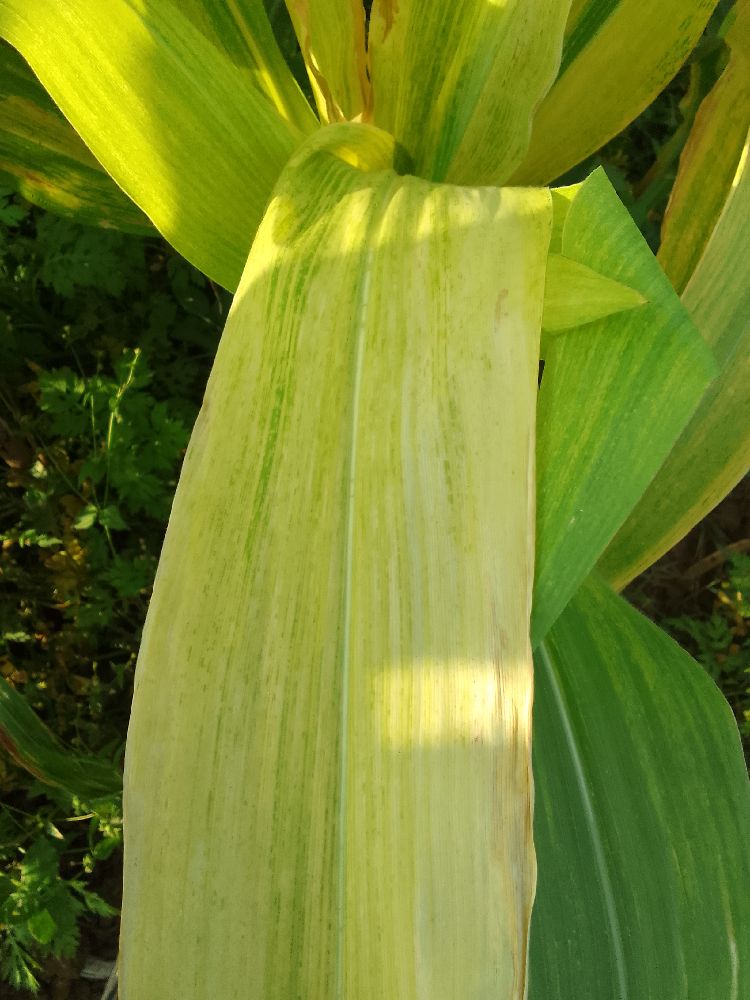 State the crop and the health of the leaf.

maize, maize lethal necrosis
